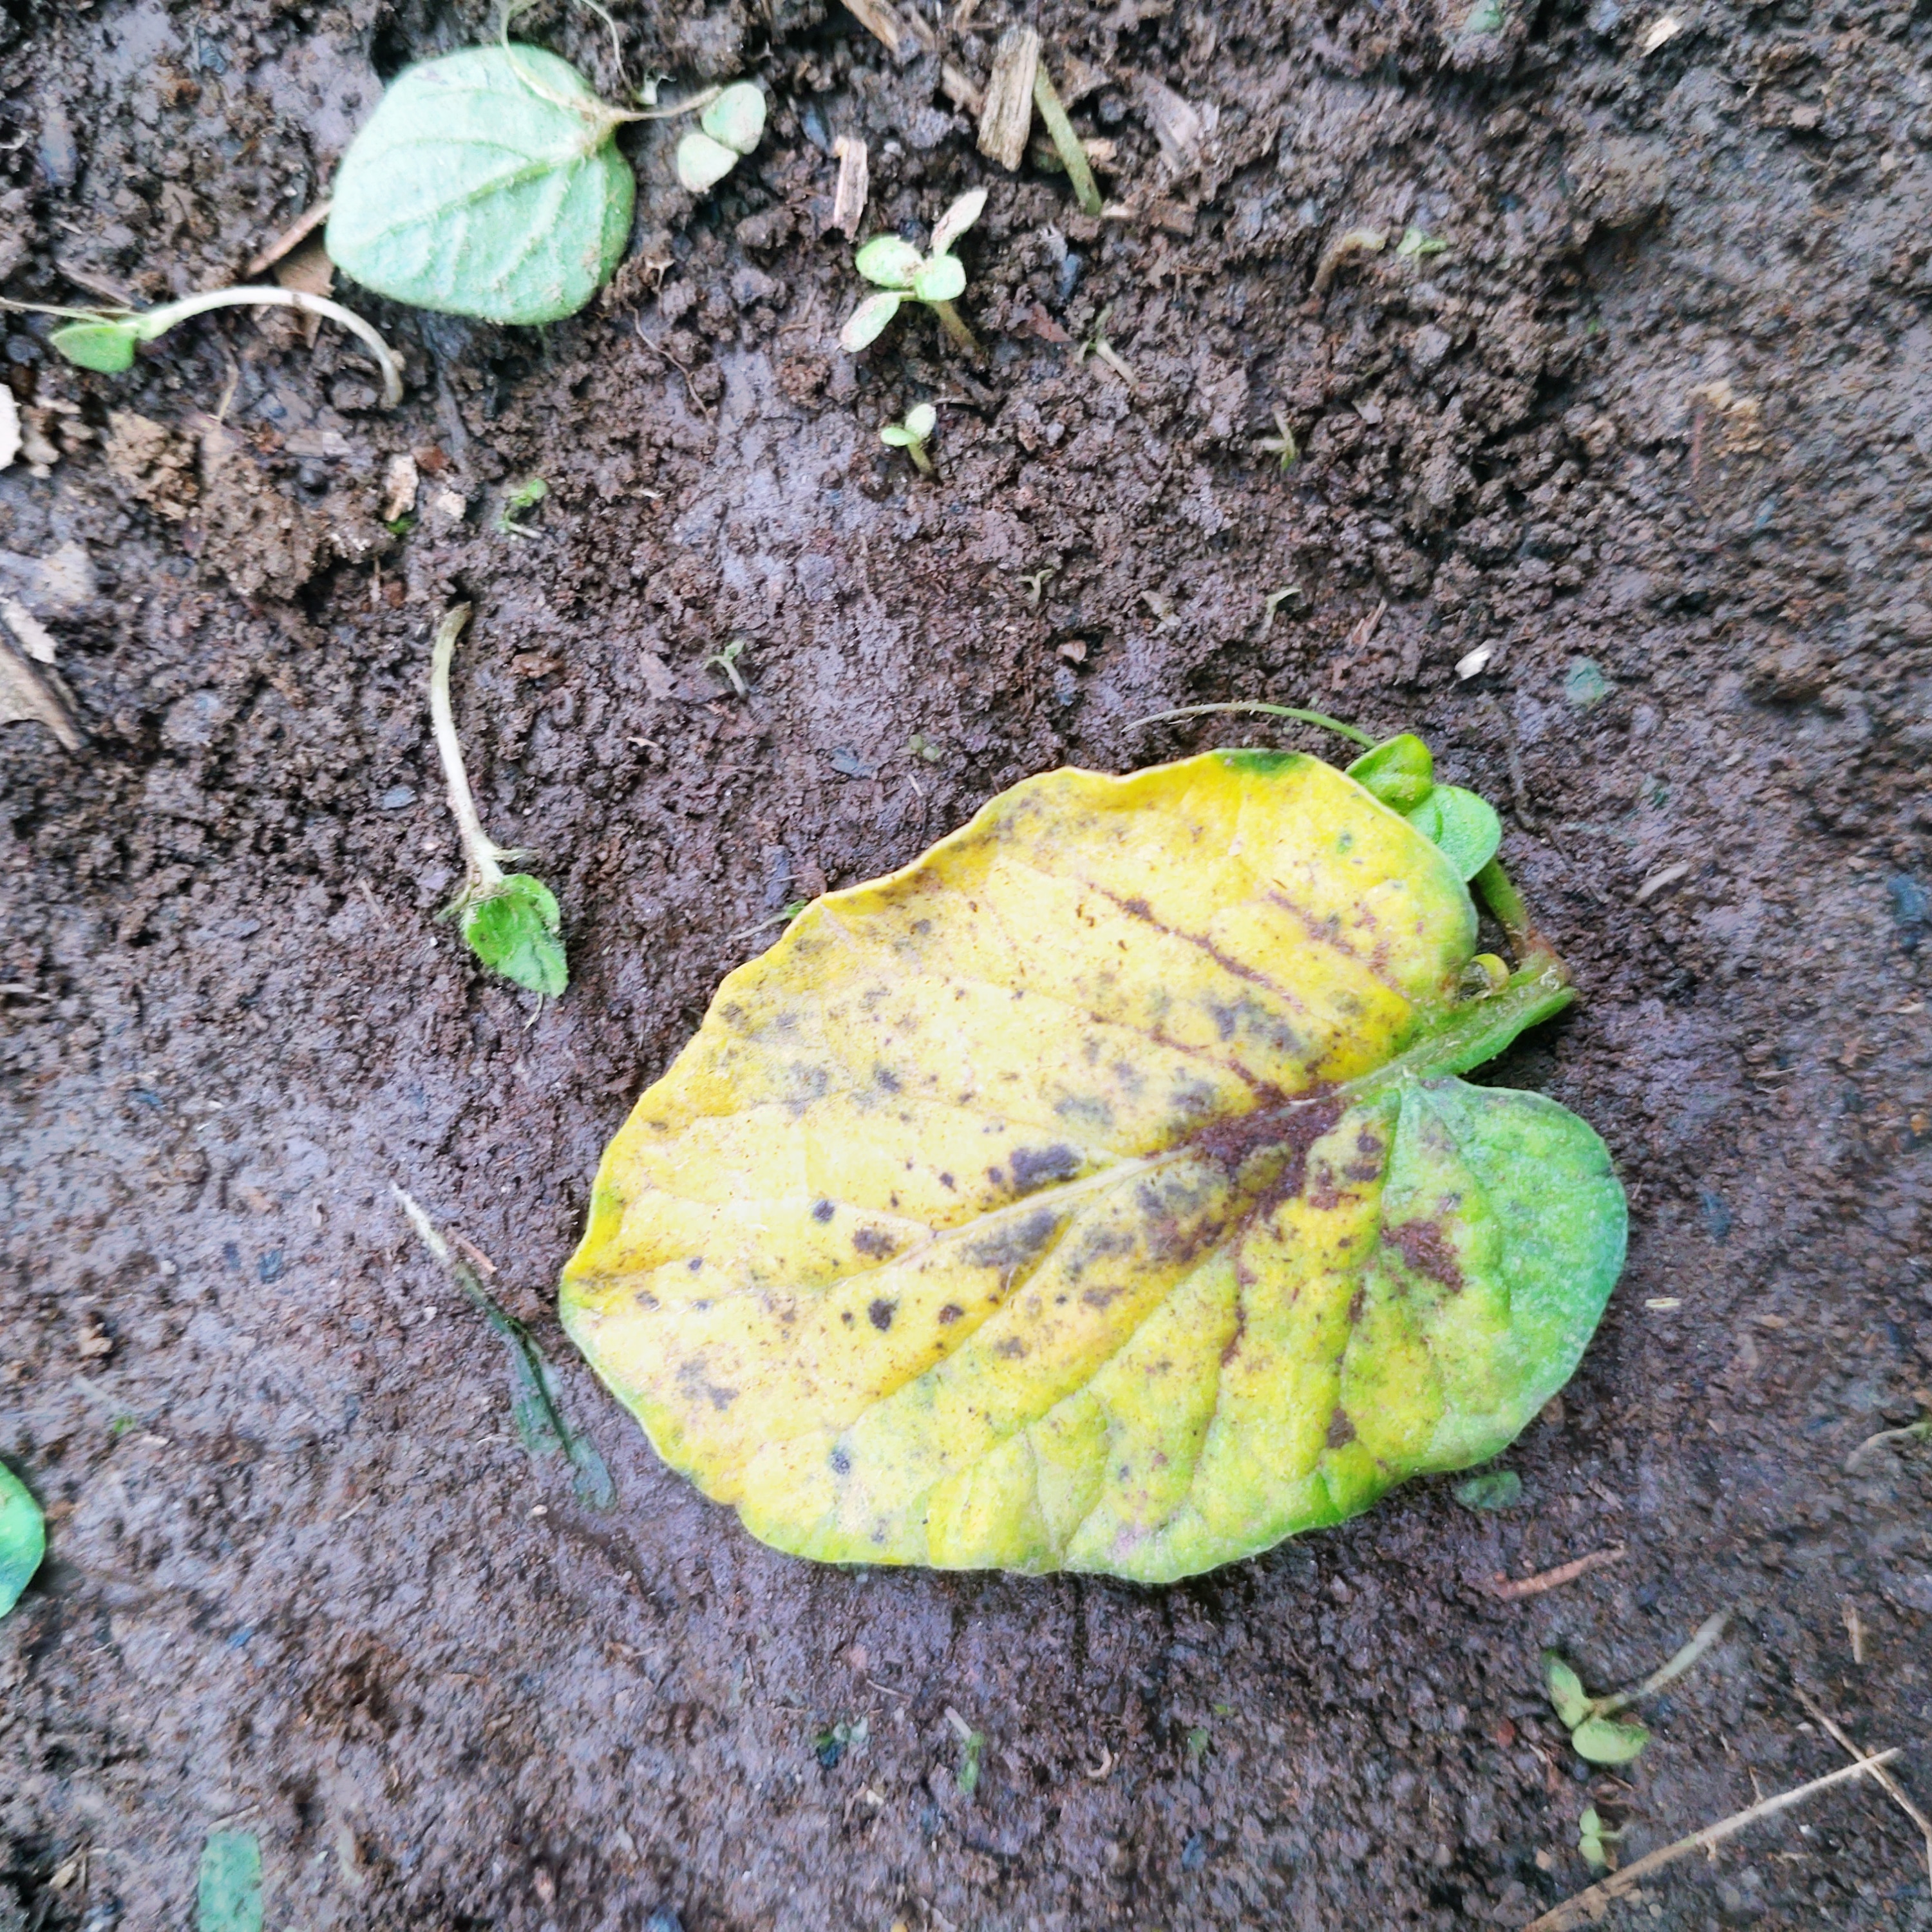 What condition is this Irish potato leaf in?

late blight
